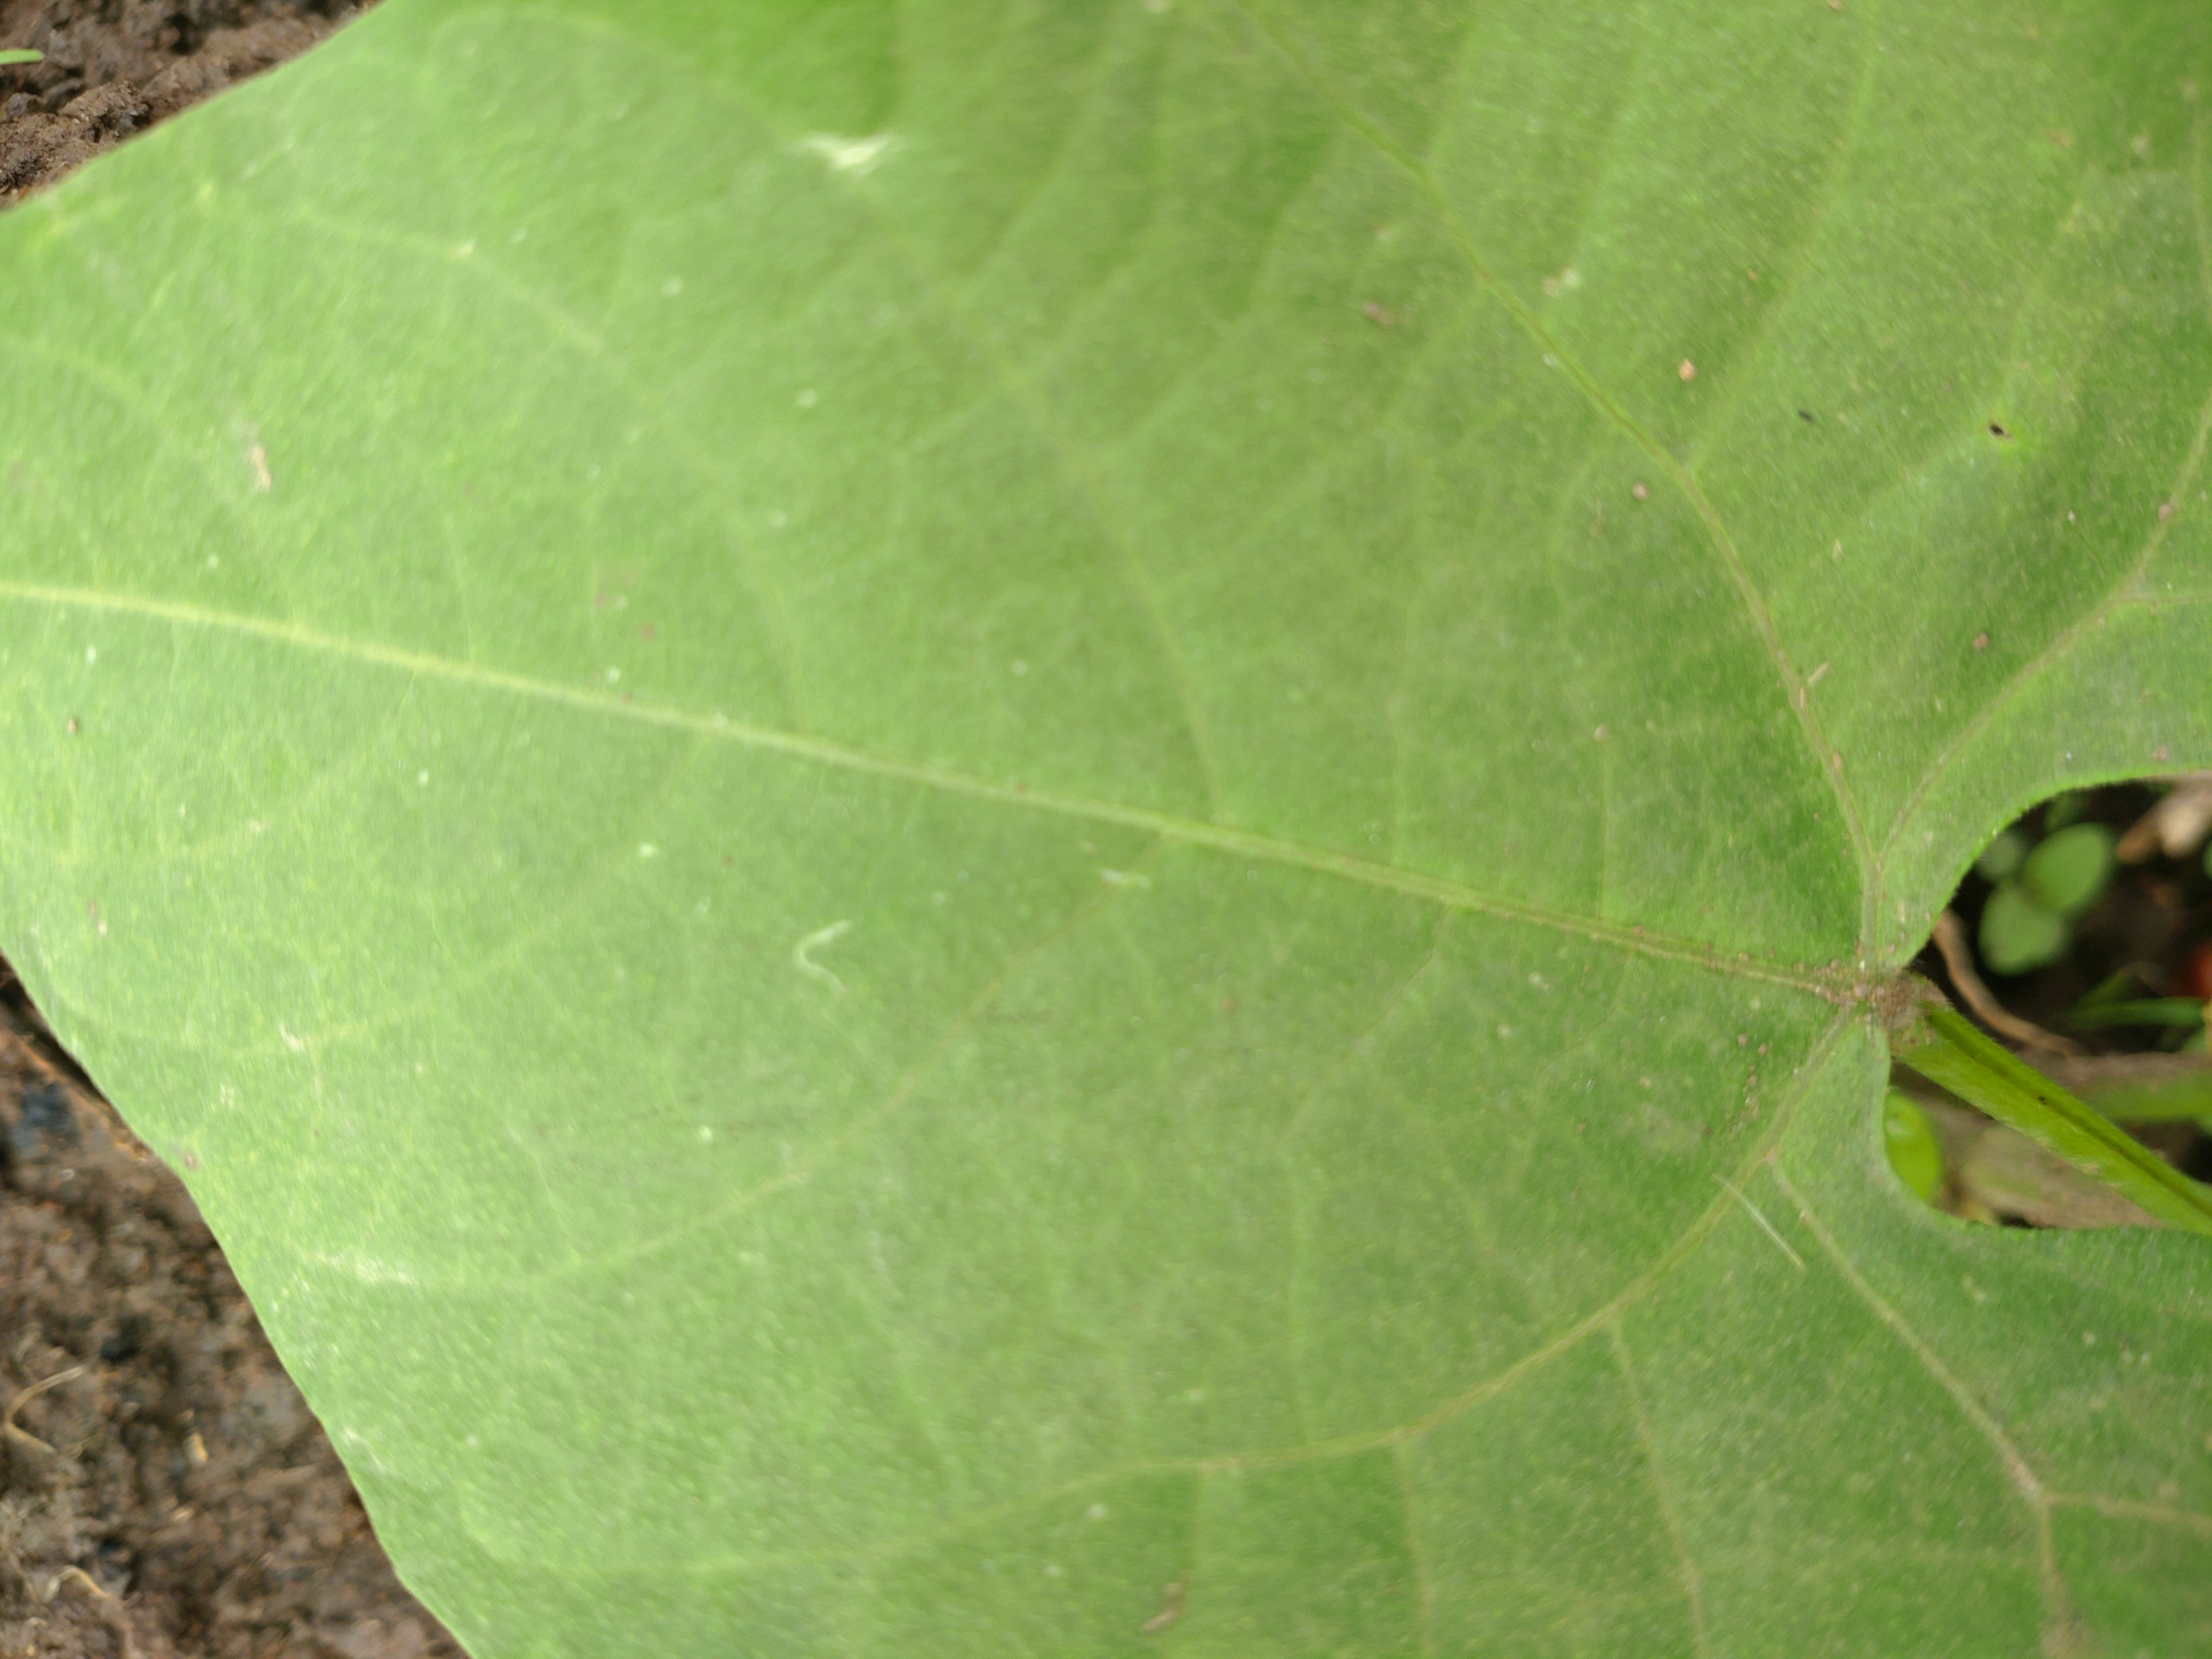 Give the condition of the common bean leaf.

healthy
